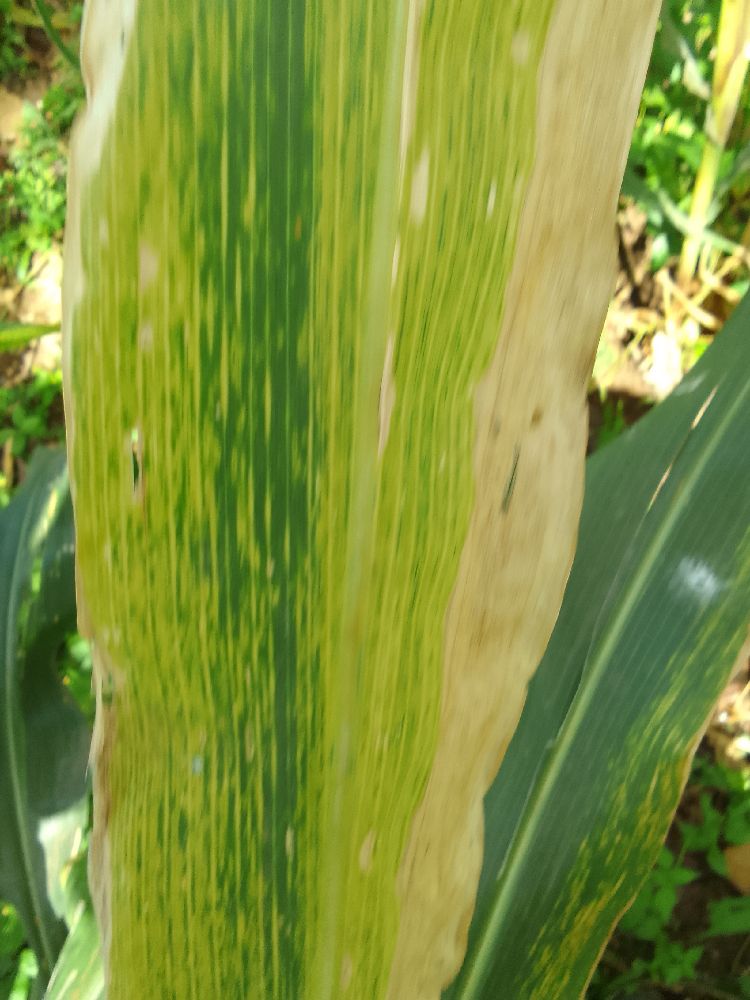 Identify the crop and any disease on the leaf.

maize, maize lethal necrosis
